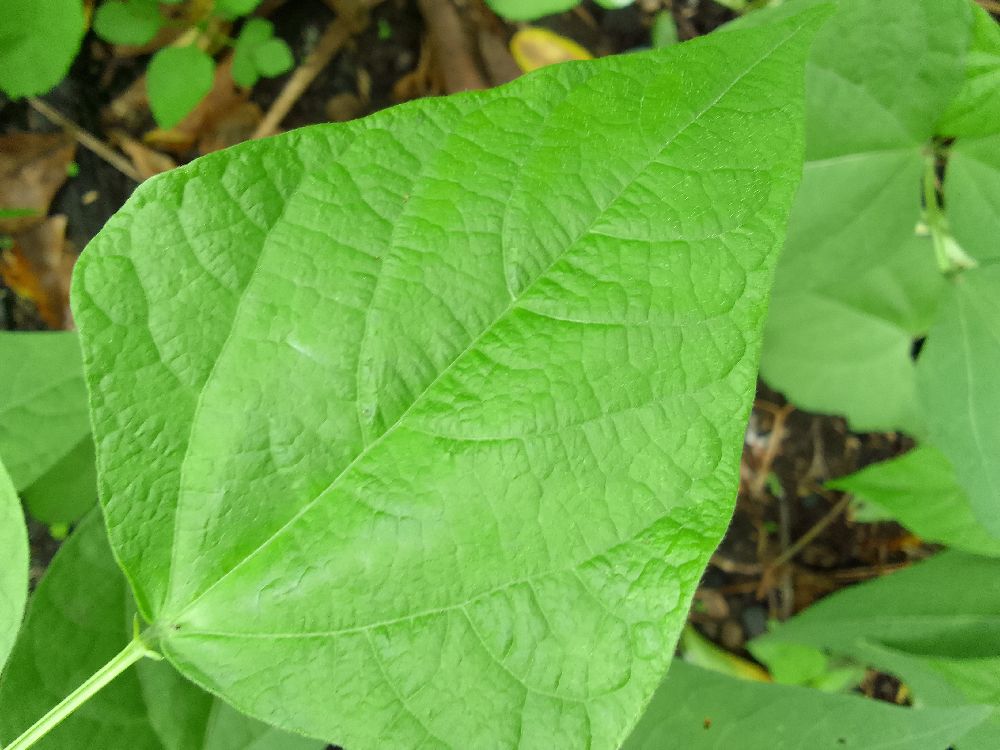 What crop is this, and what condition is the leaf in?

common bean, healthy
